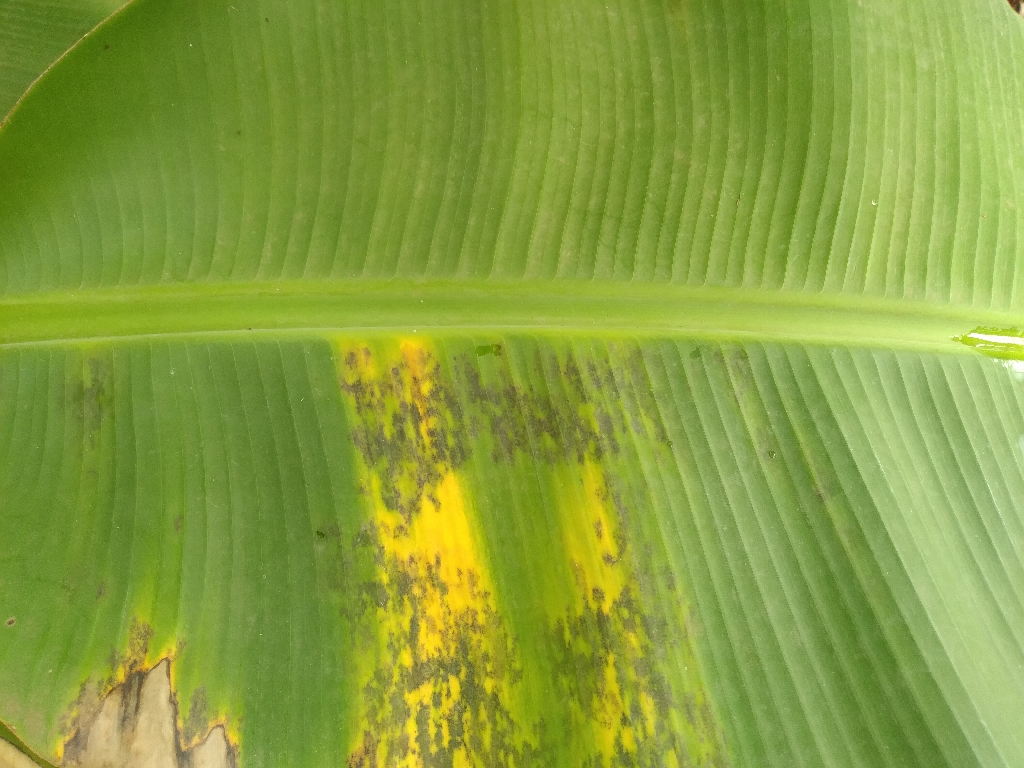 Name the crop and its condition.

banana, black sigatoka
